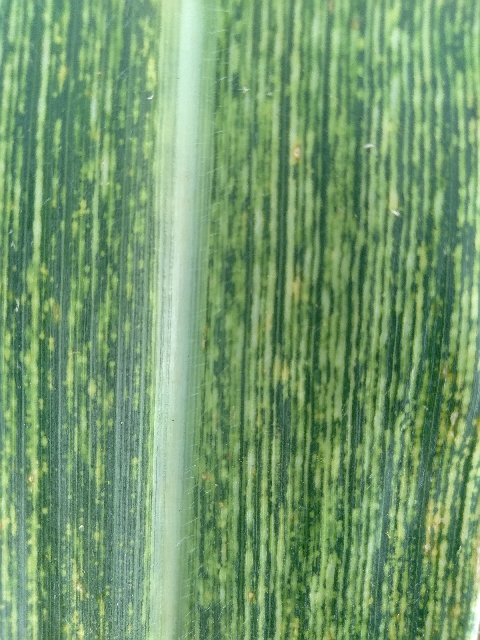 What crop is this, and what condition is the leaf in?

maize, maize streak virus
